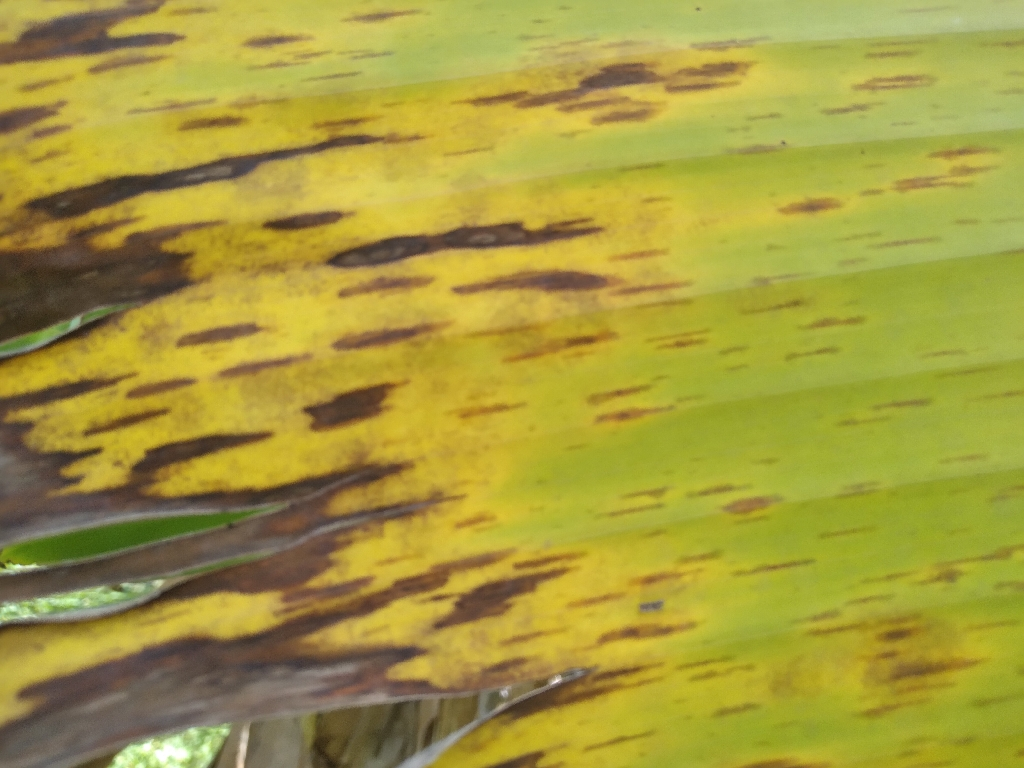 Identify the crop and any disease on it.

banana, black sigatoka
